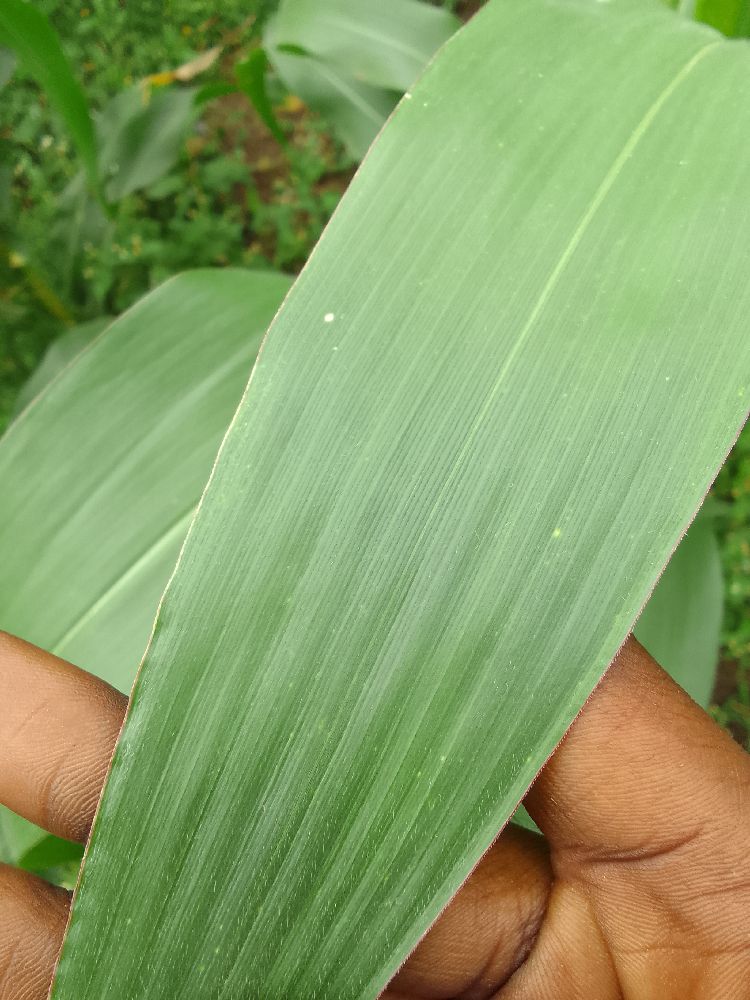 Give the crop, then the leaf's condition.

maize, healthy
